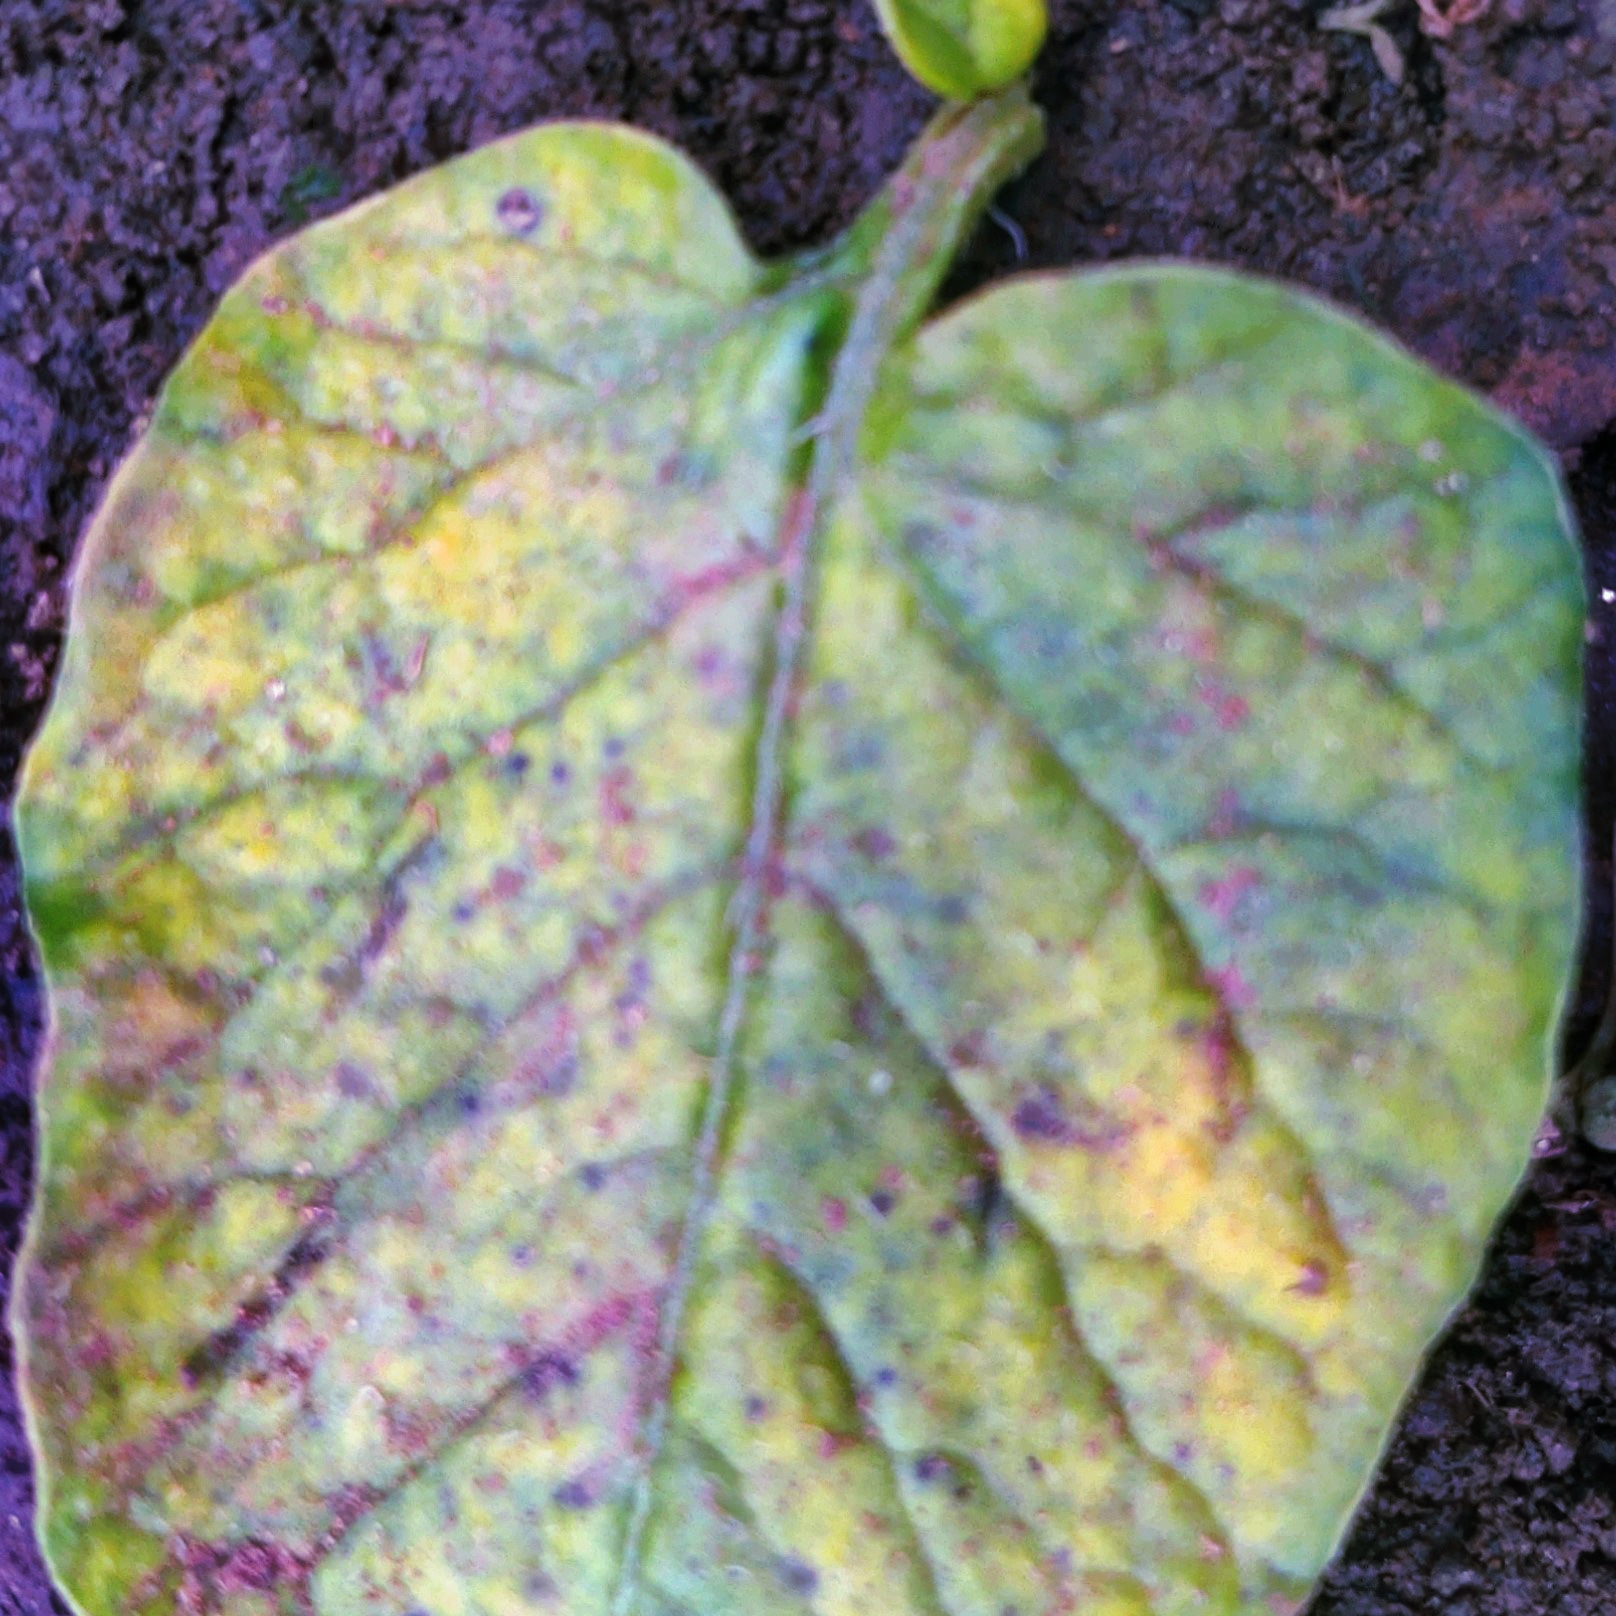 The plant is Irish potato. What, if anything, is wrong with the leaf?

late blight
